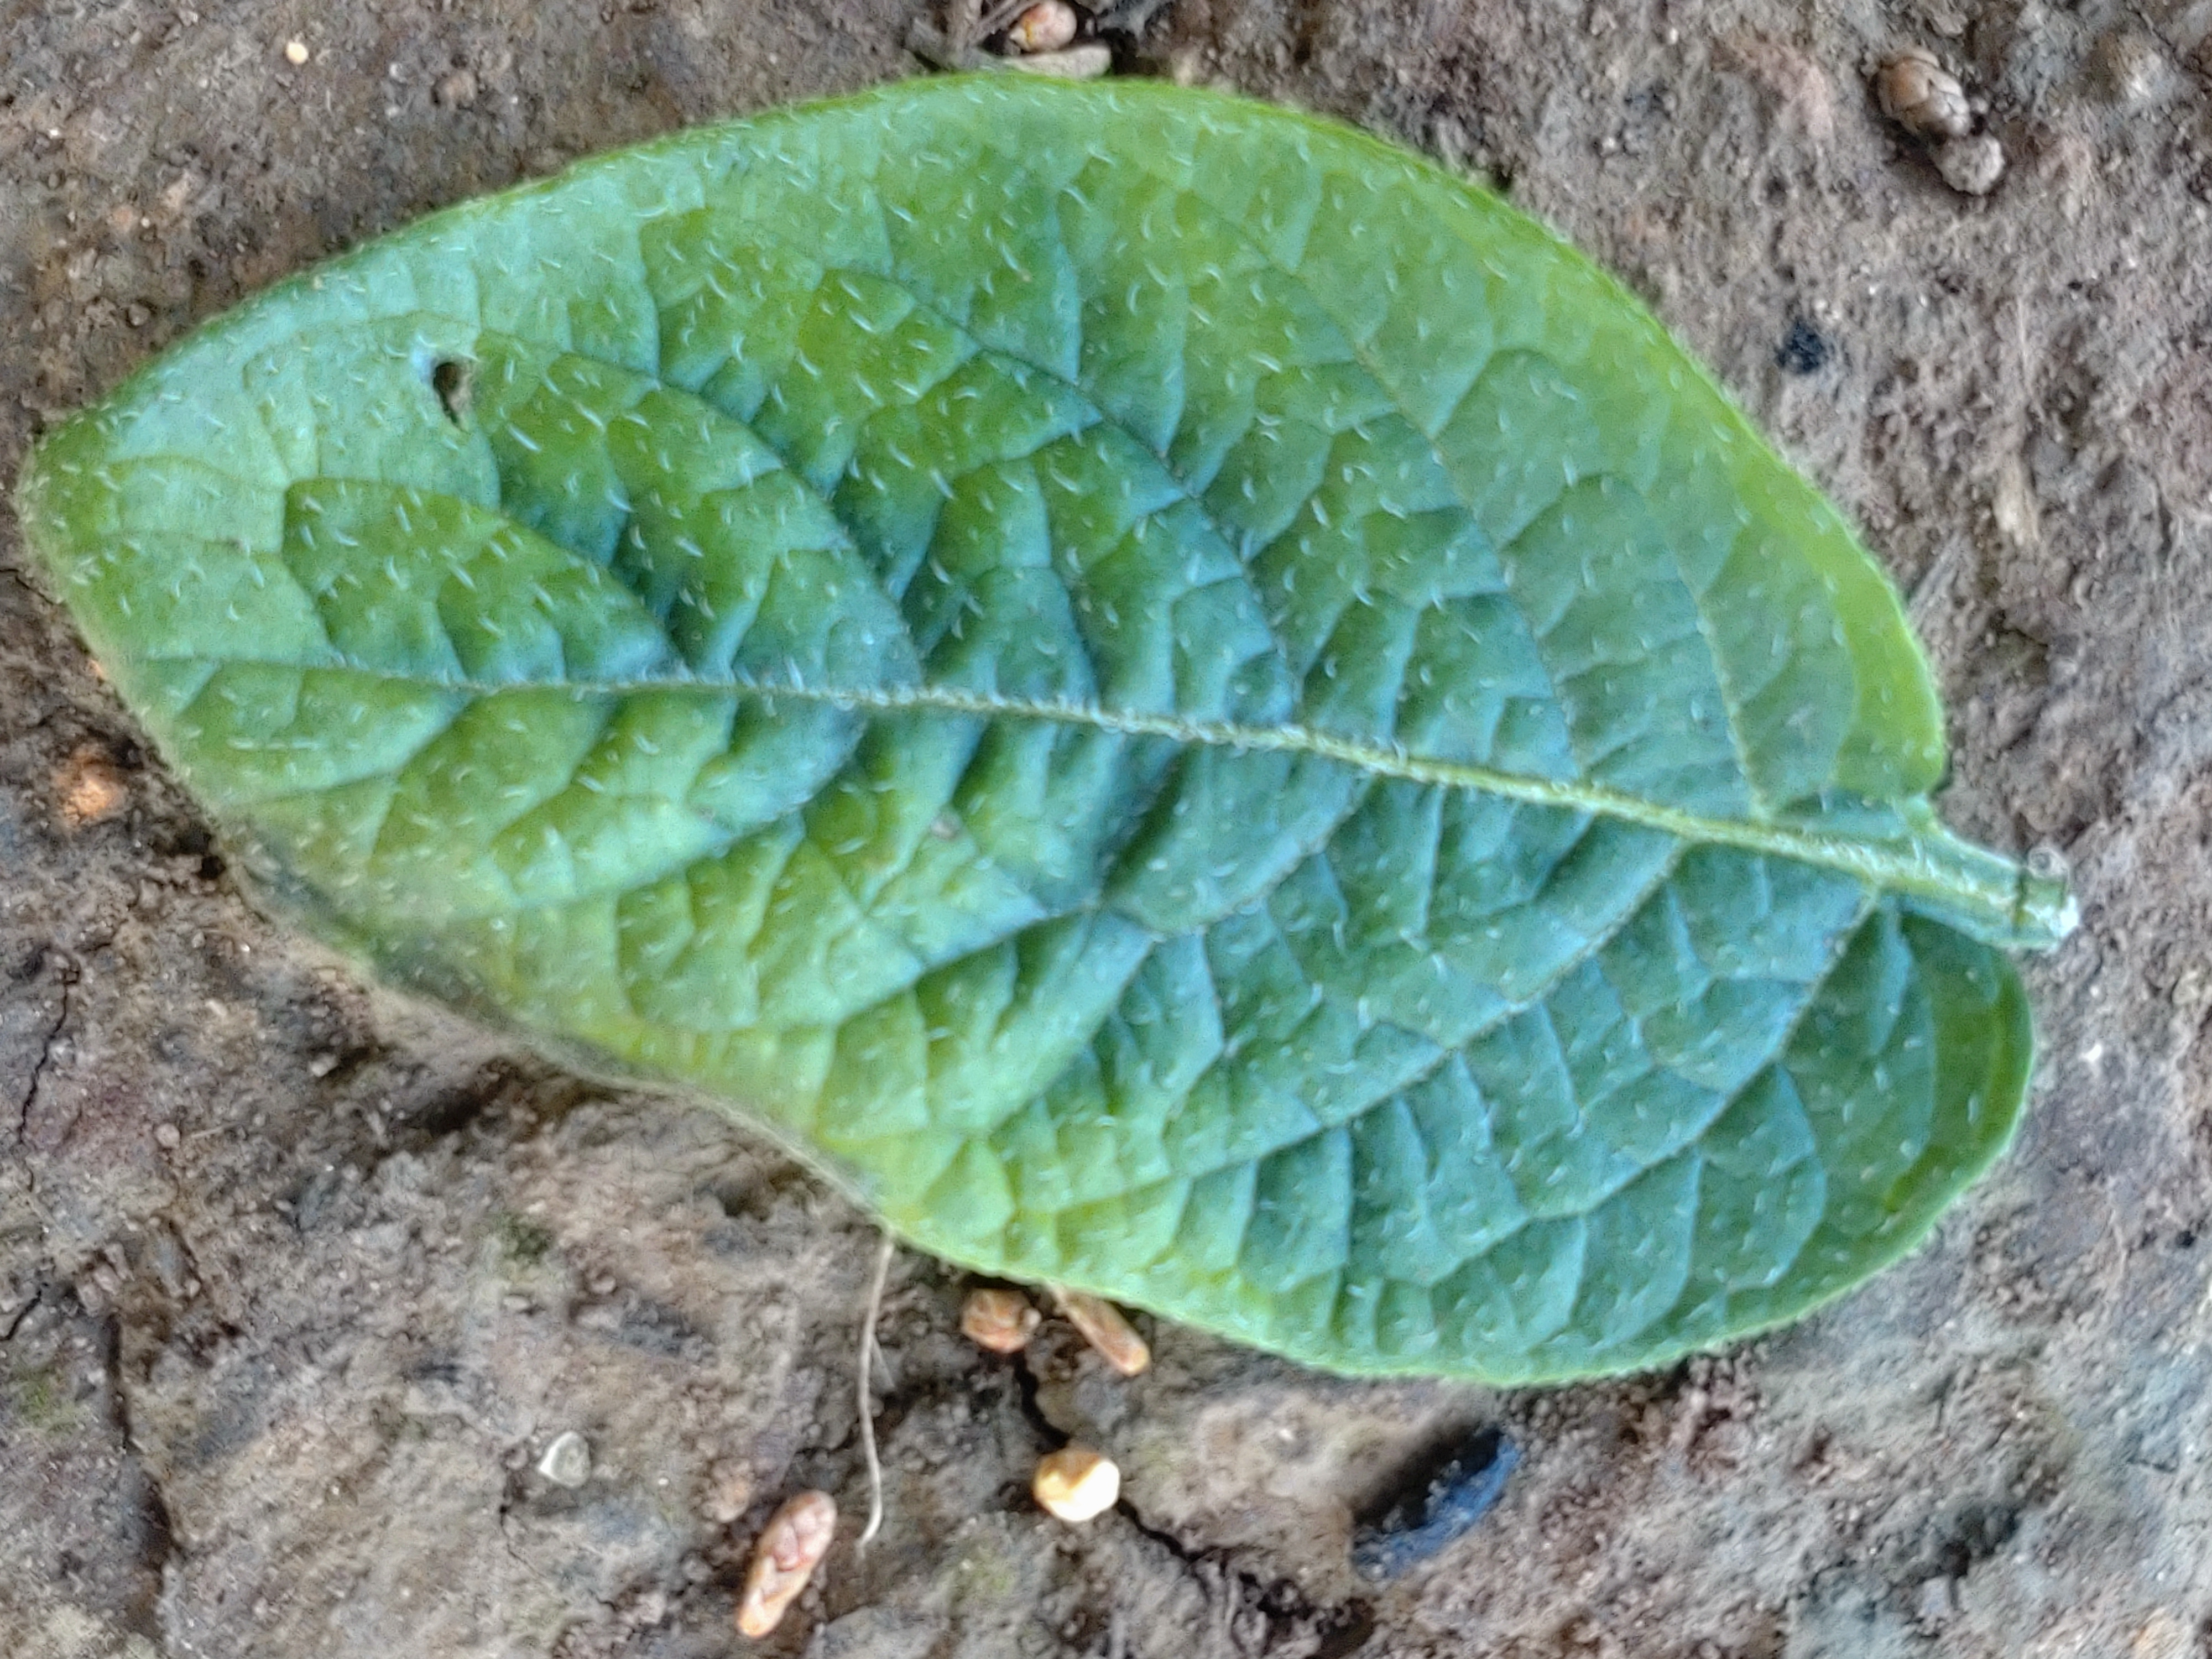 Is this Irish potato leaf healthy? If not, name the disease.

early blight
